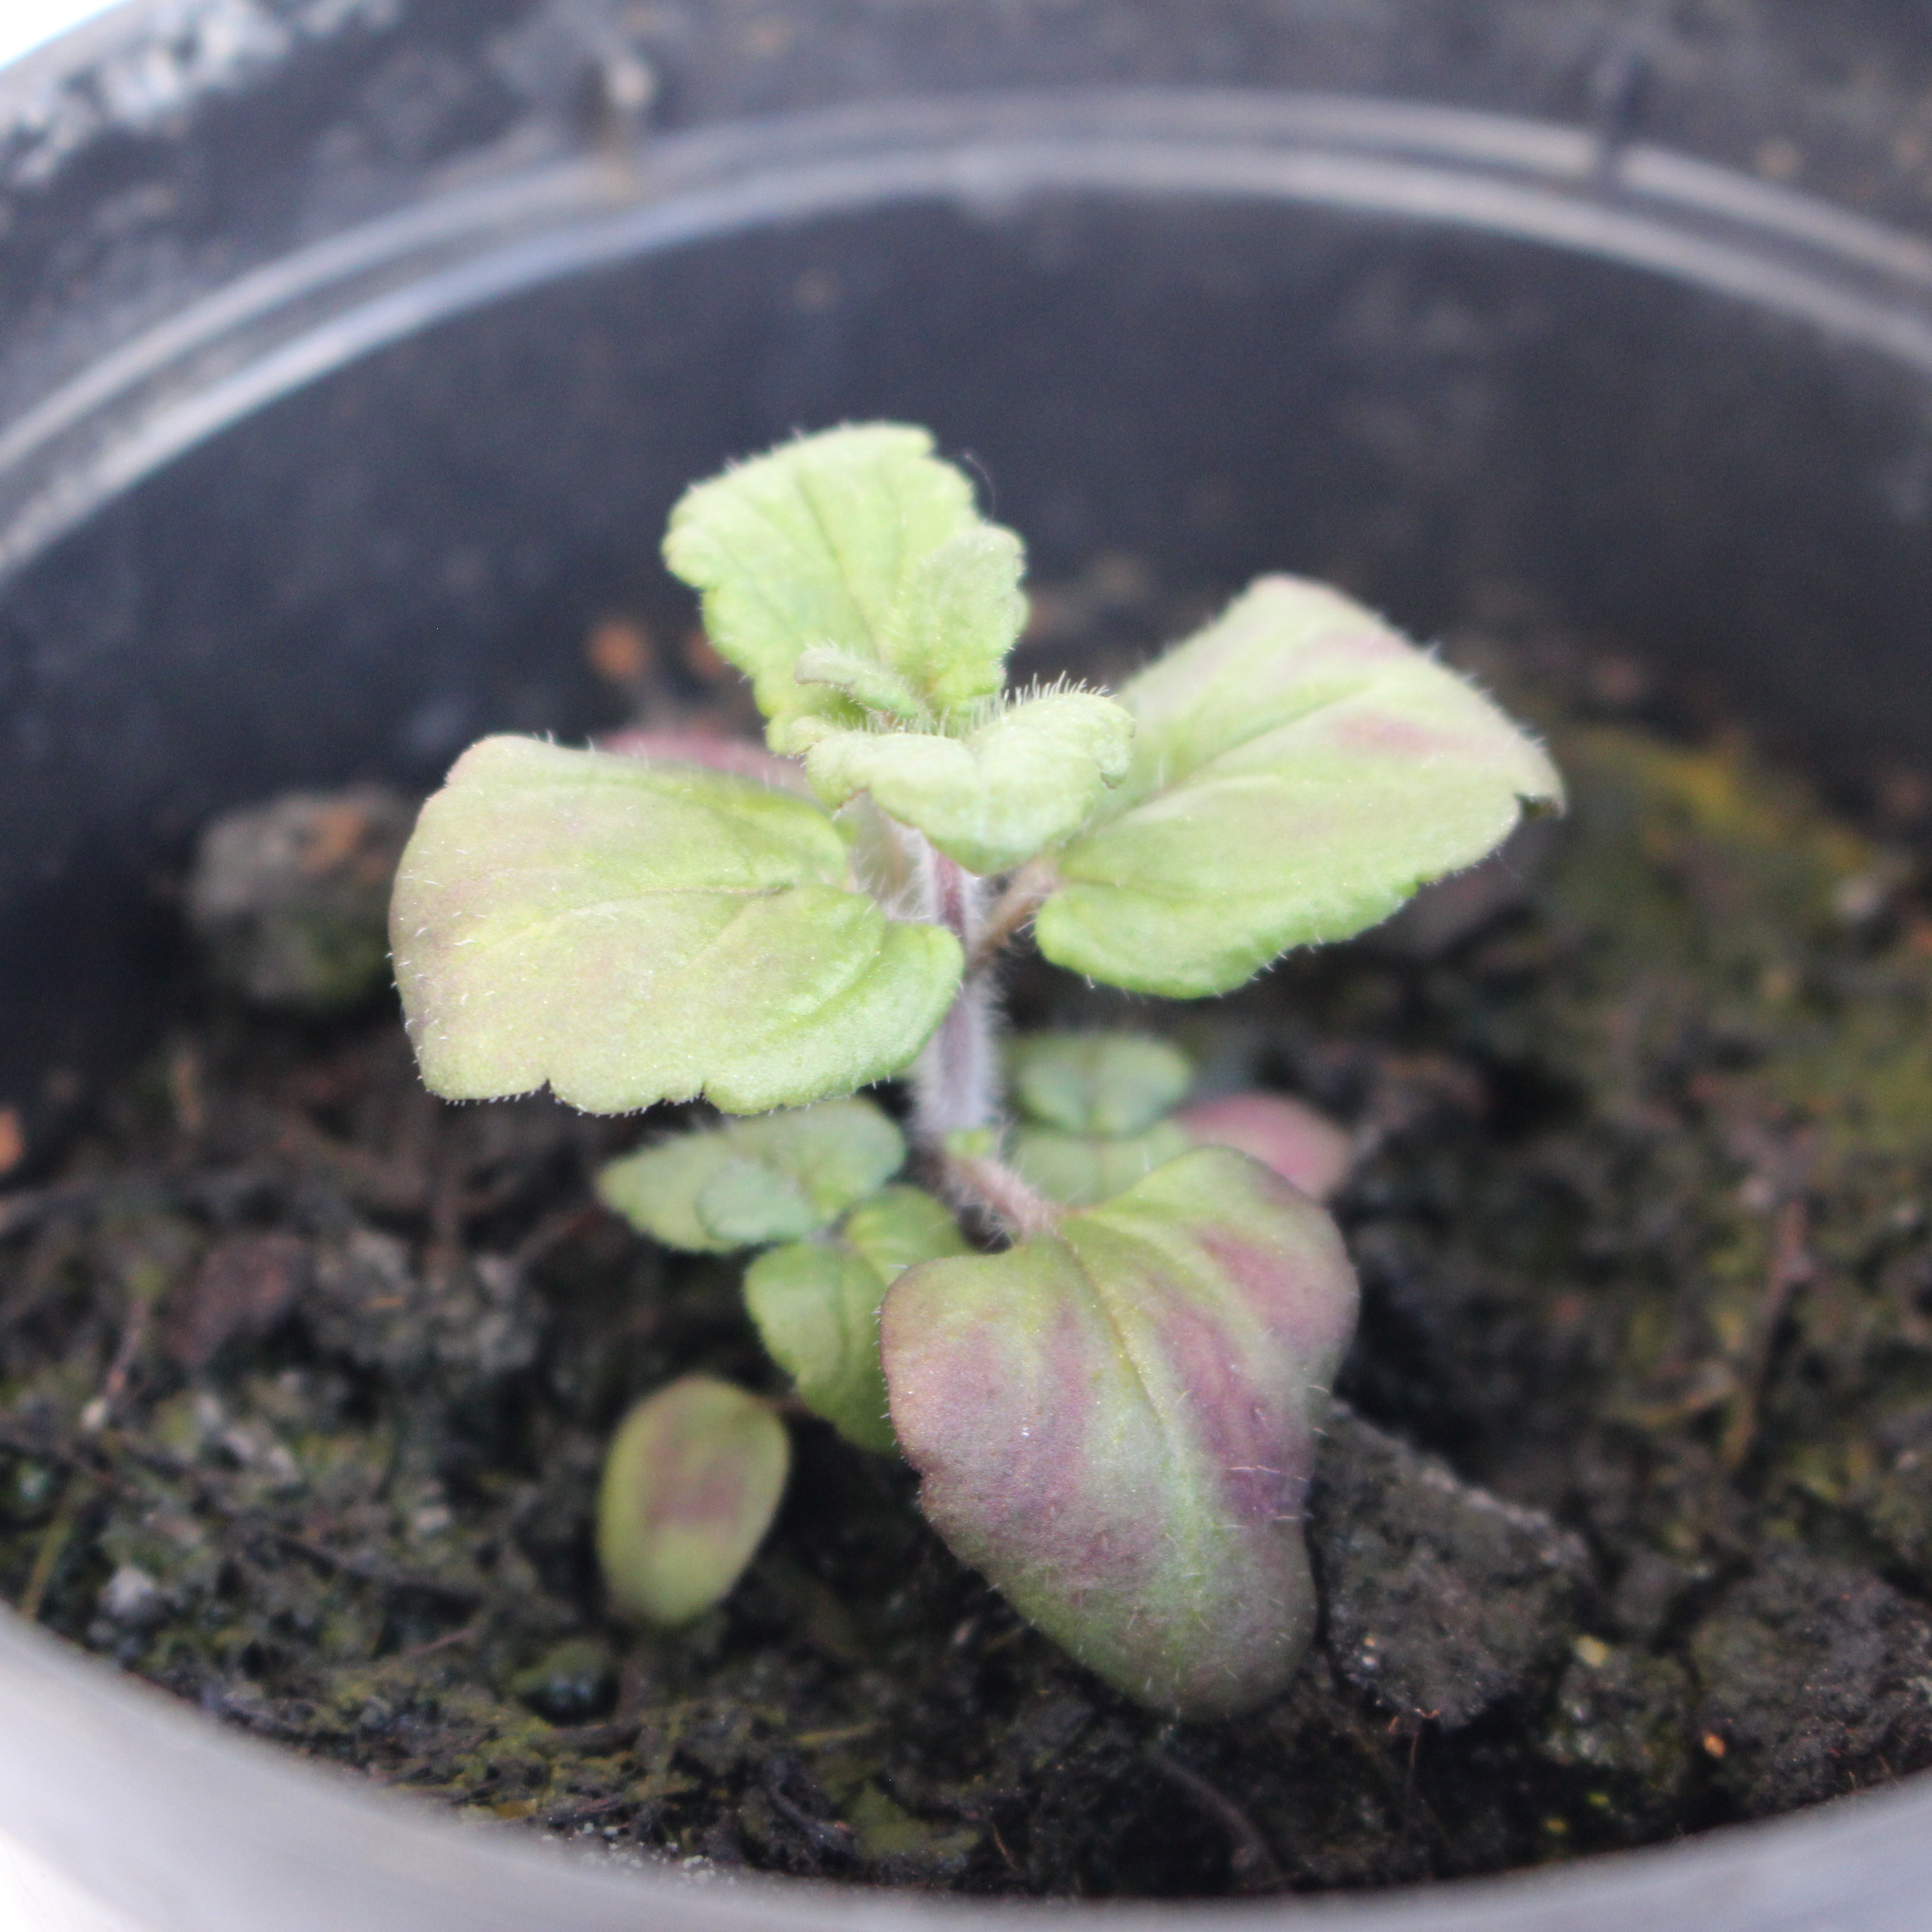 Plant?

Veronica persica
